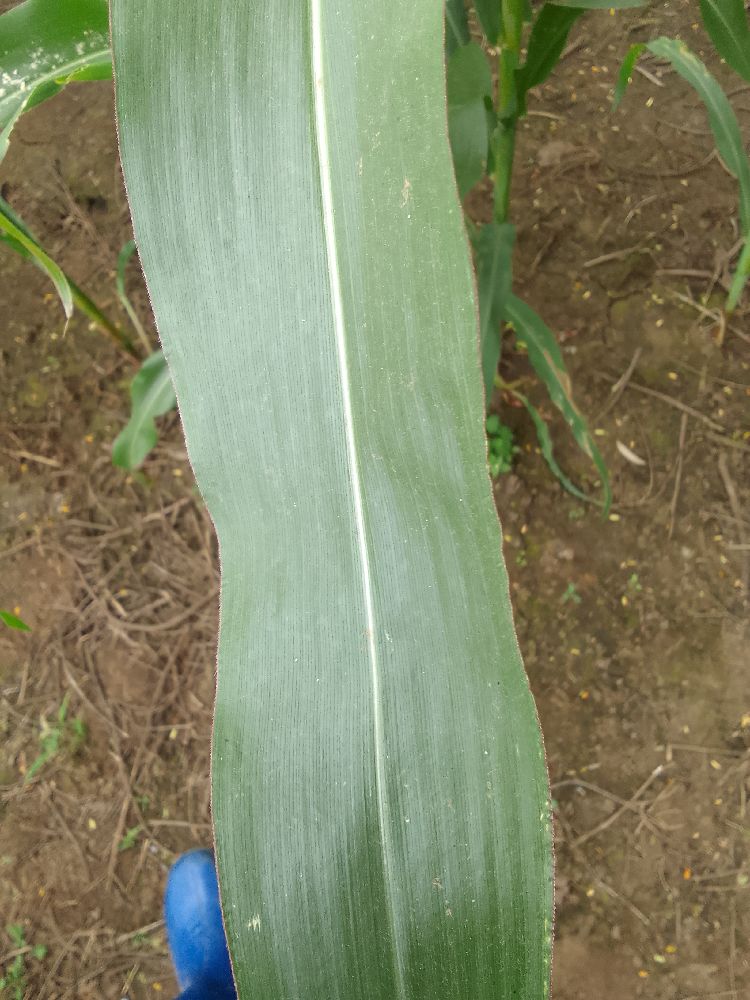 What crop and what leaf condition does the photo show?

maize, healthy
